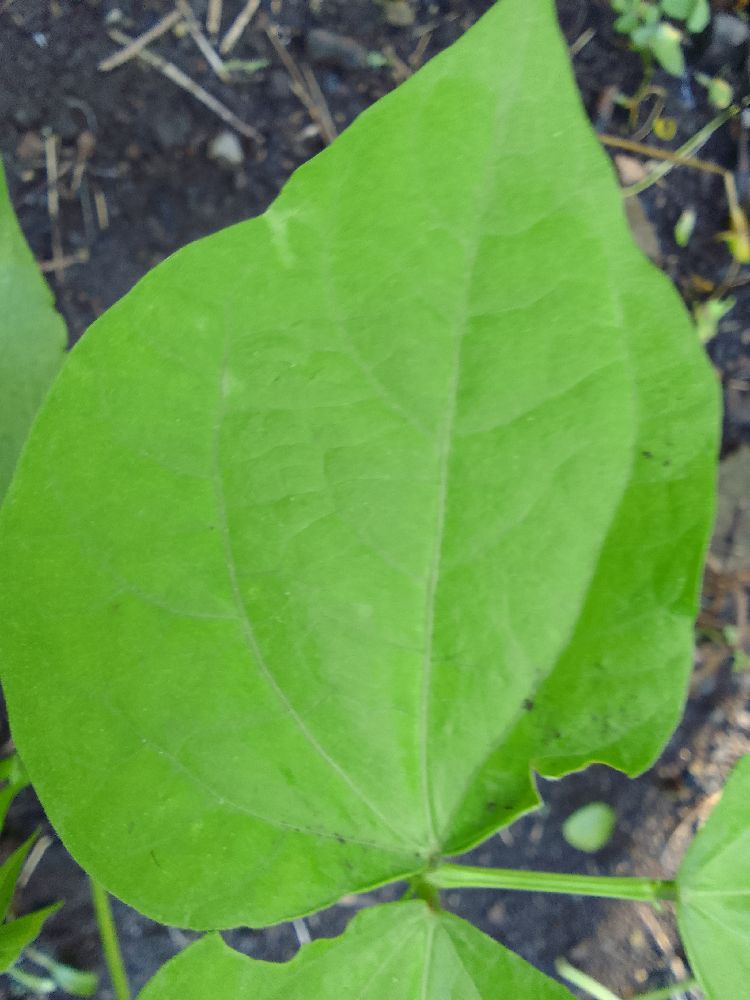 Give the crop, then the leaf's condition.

common bean, healthy
